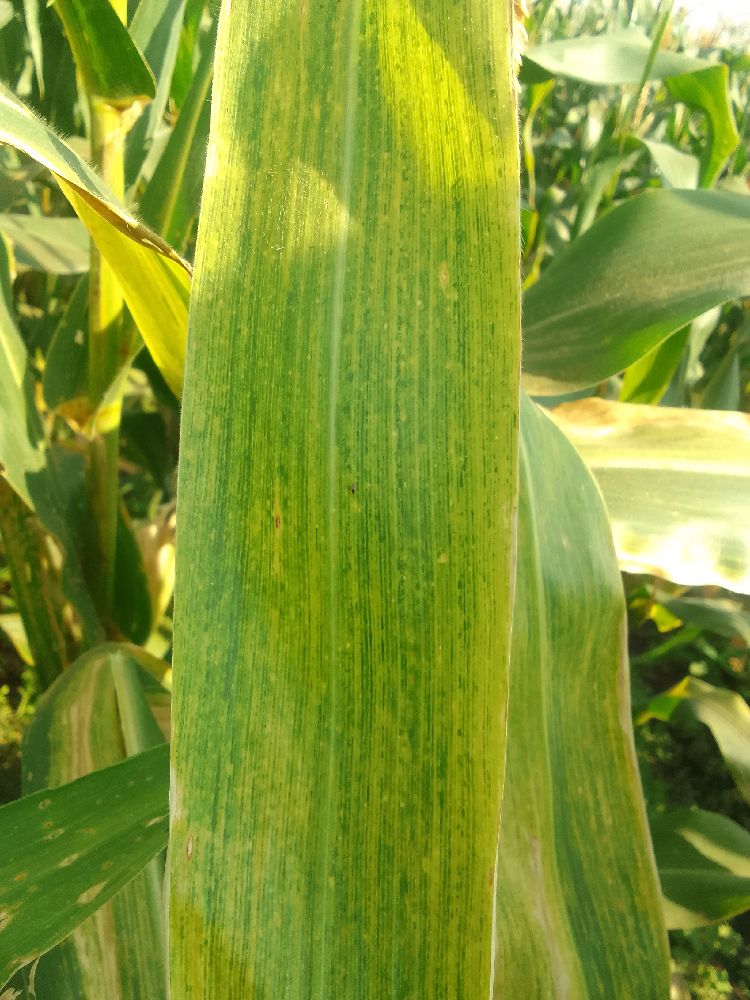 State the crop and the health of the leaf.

maize, maize lethal necrosis
